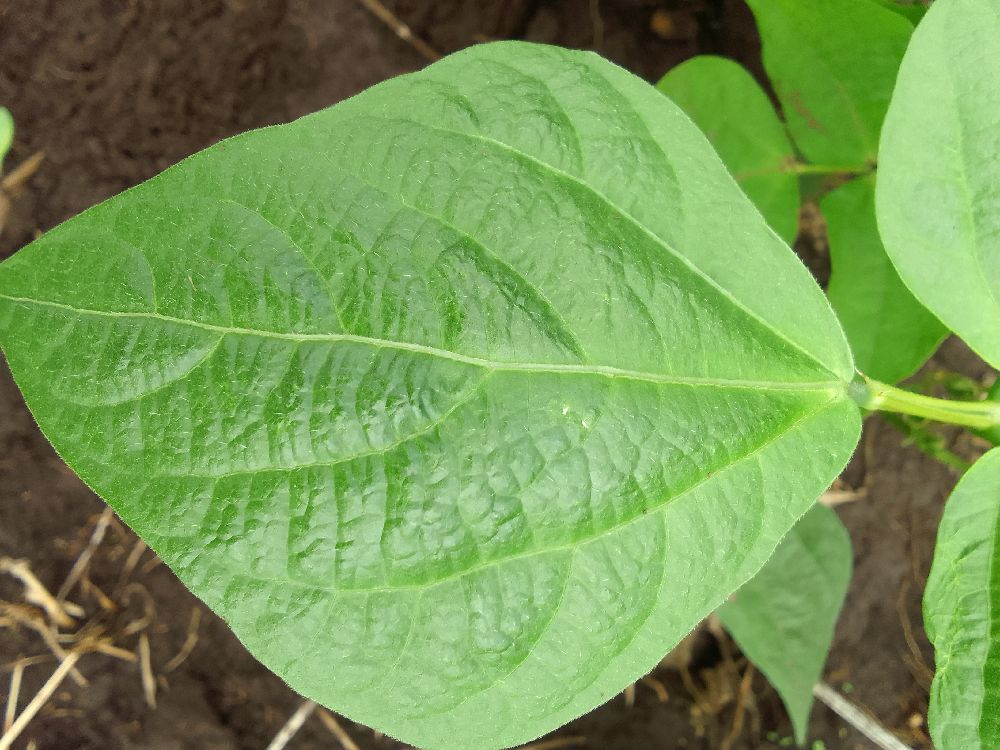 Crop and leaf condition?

common bean, healthy
